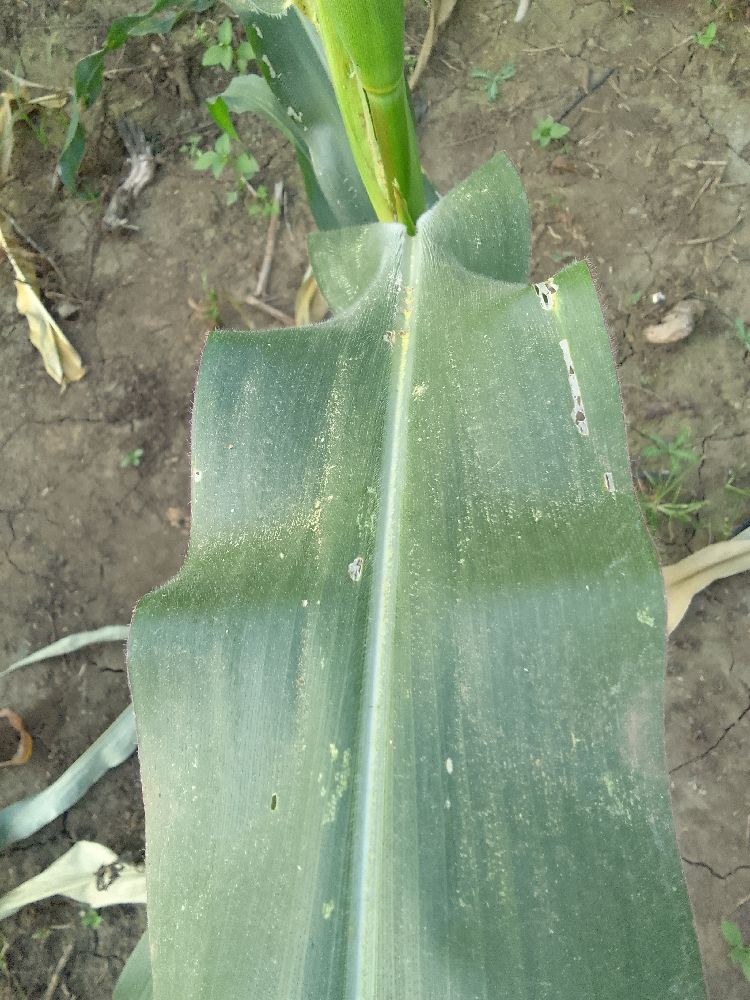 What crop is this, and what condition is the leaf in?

maize, healthy
